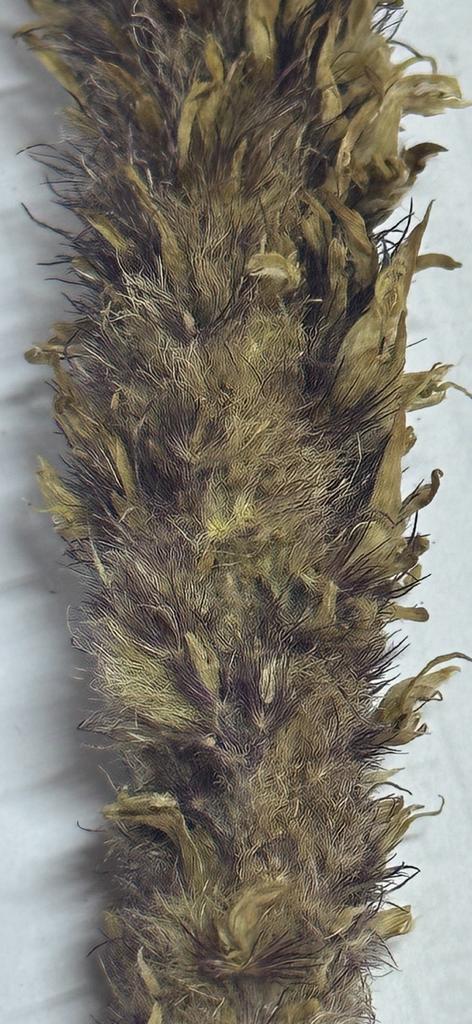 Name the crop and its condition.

pearl millet, sclerospora graminicola
